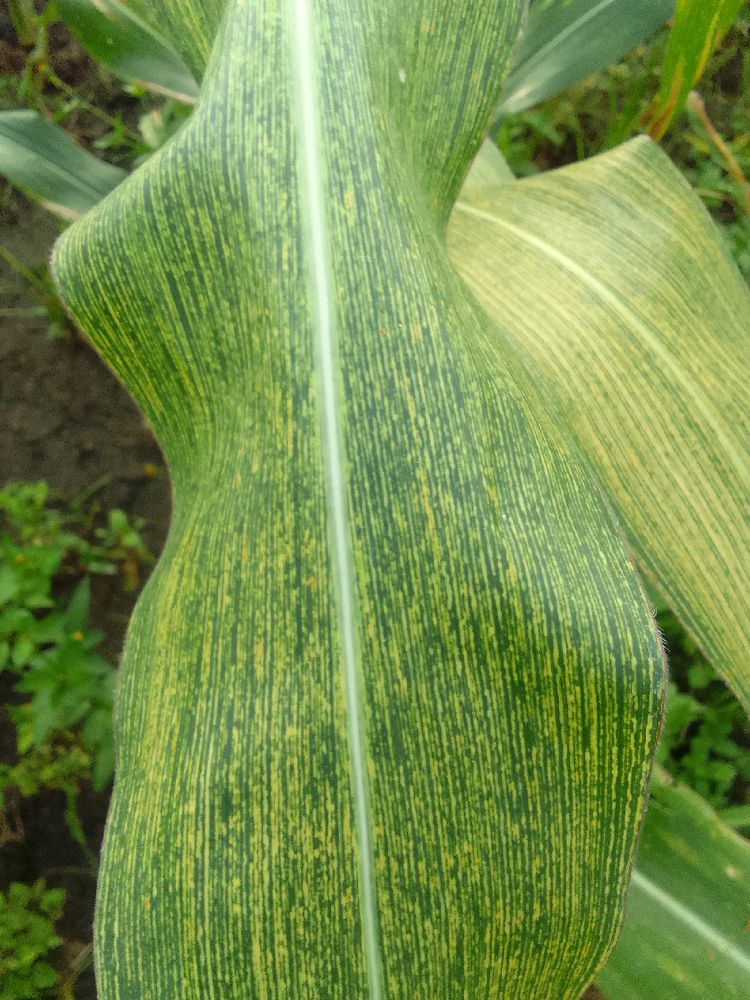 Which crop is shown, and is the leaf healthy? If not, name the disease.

maize, maize streak virus
